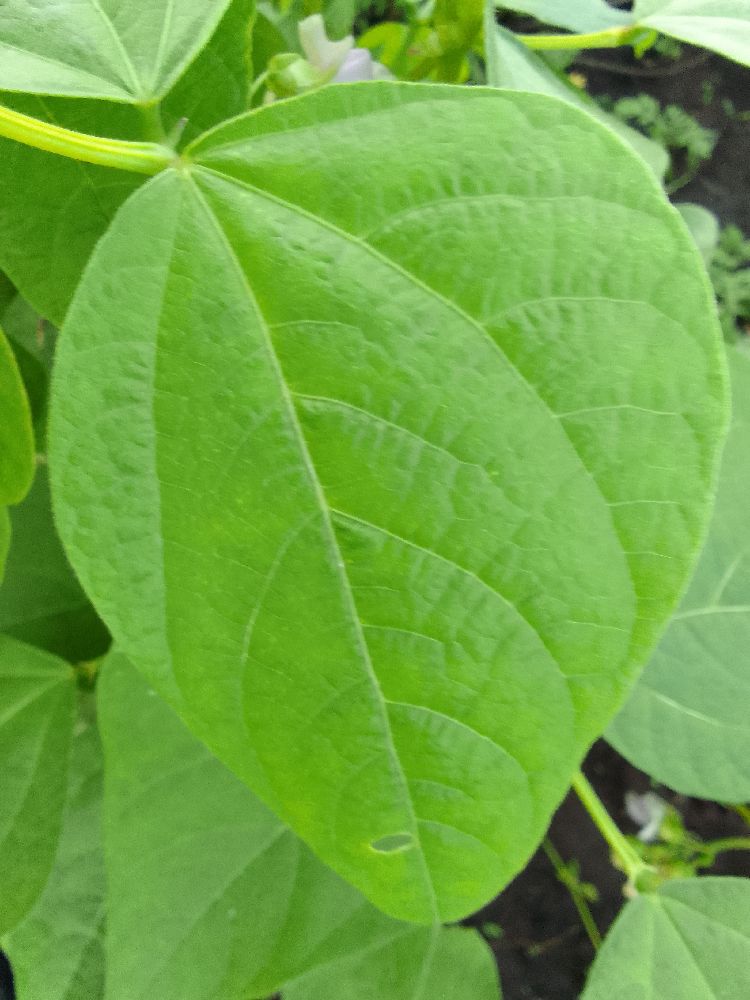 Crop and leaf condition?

common bean, healthy
